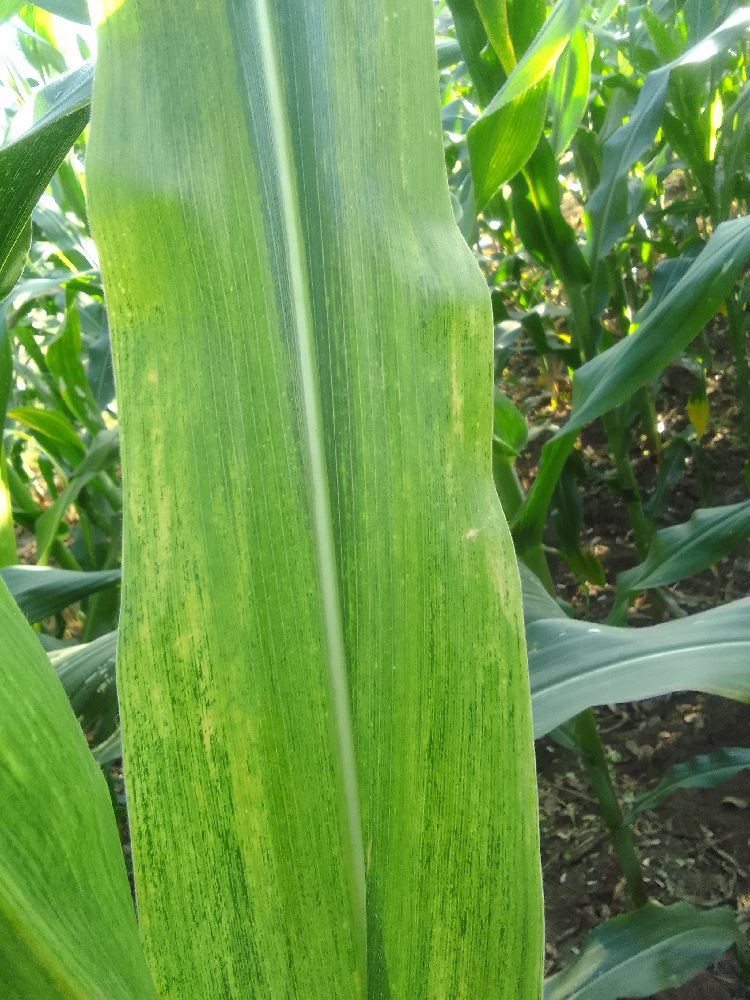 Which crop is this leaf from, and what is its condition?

maize, maize lethal necrosis
